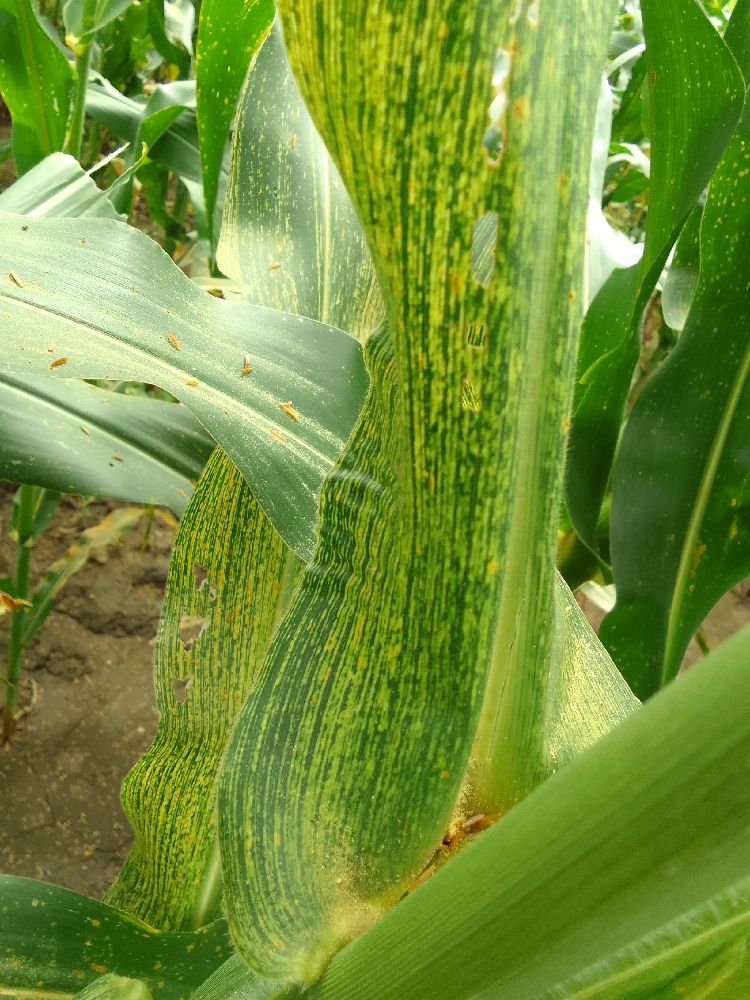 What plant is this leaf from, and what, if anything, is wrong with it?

maize, maize streak virus
